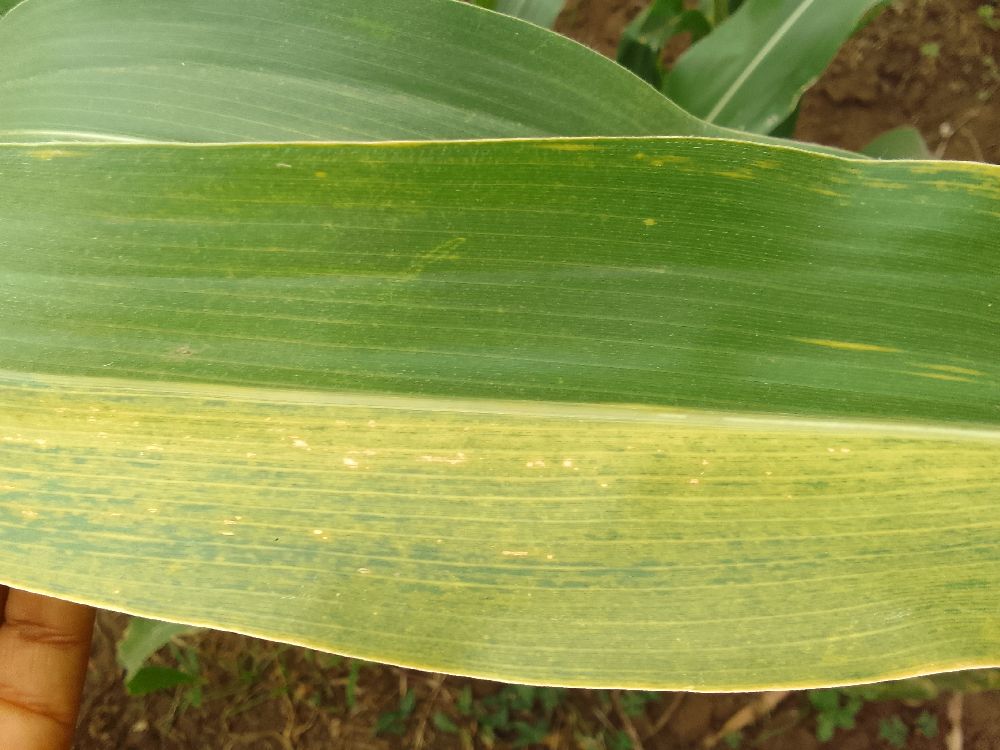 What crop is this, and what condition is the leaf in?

maize, maize lethal necrosis
